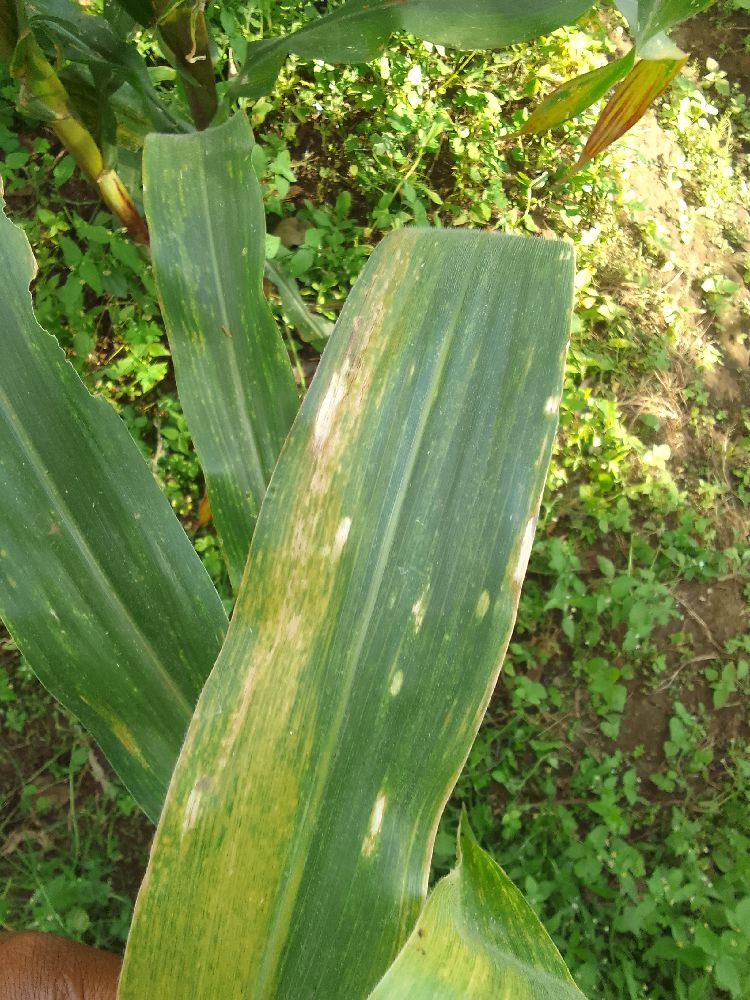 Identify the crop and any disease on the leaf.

maize, maize lethal necrosis
